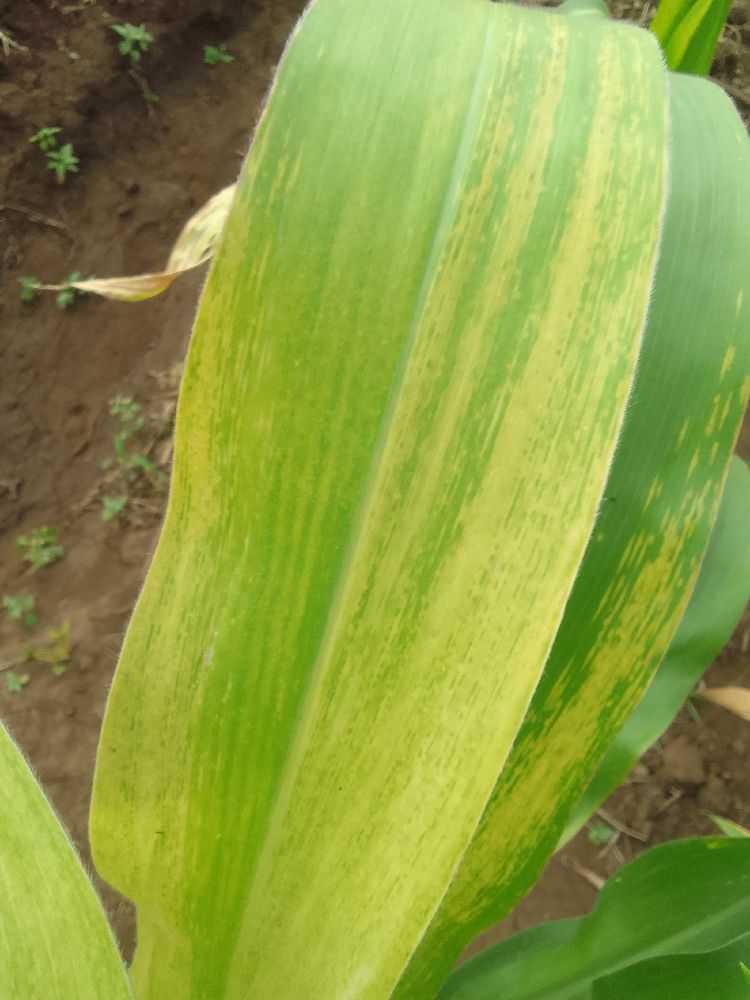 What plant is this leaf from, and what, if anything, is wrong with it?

maize, maize lethal necrosis
